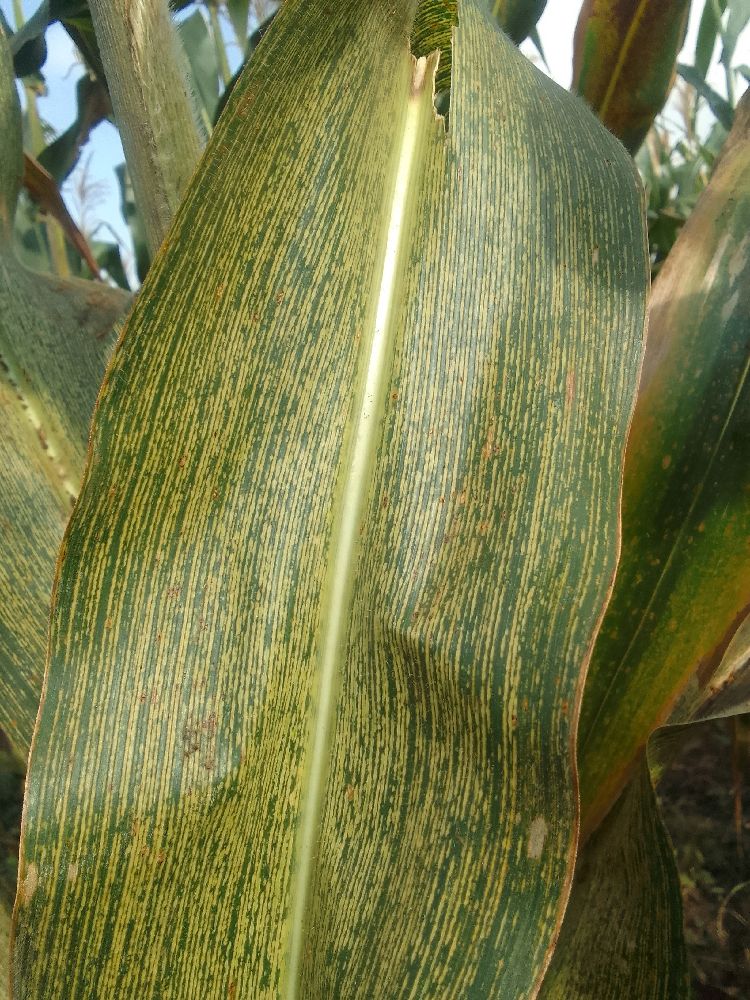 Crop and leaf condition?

maize, maize streak virus
